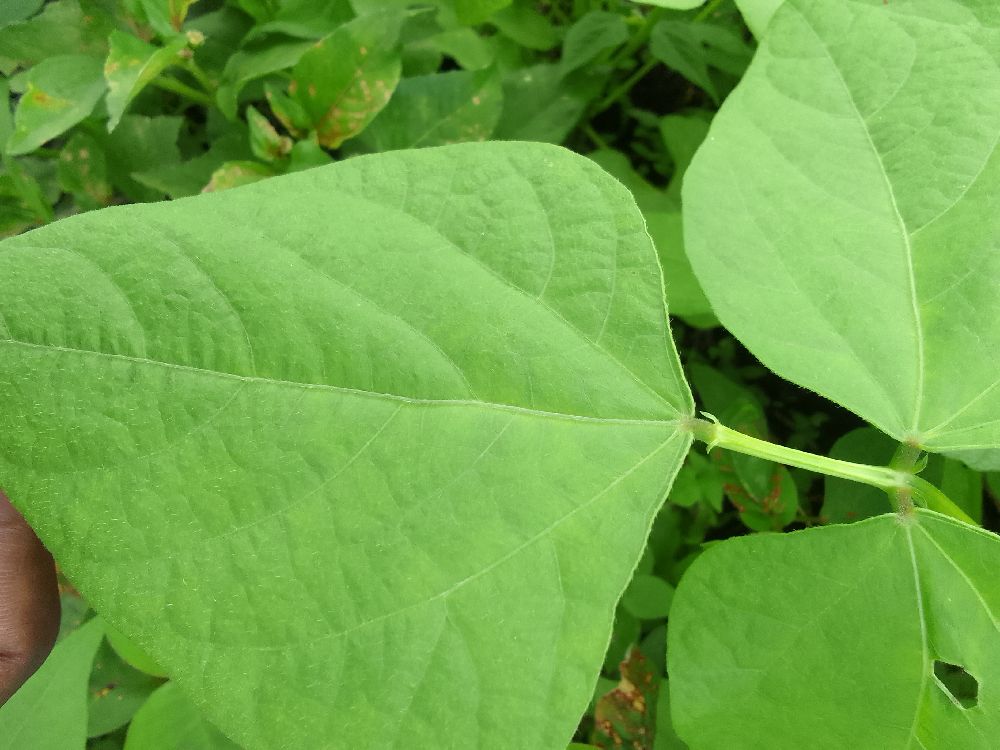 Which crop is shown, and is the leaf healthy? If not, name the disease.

common bean, healthy
